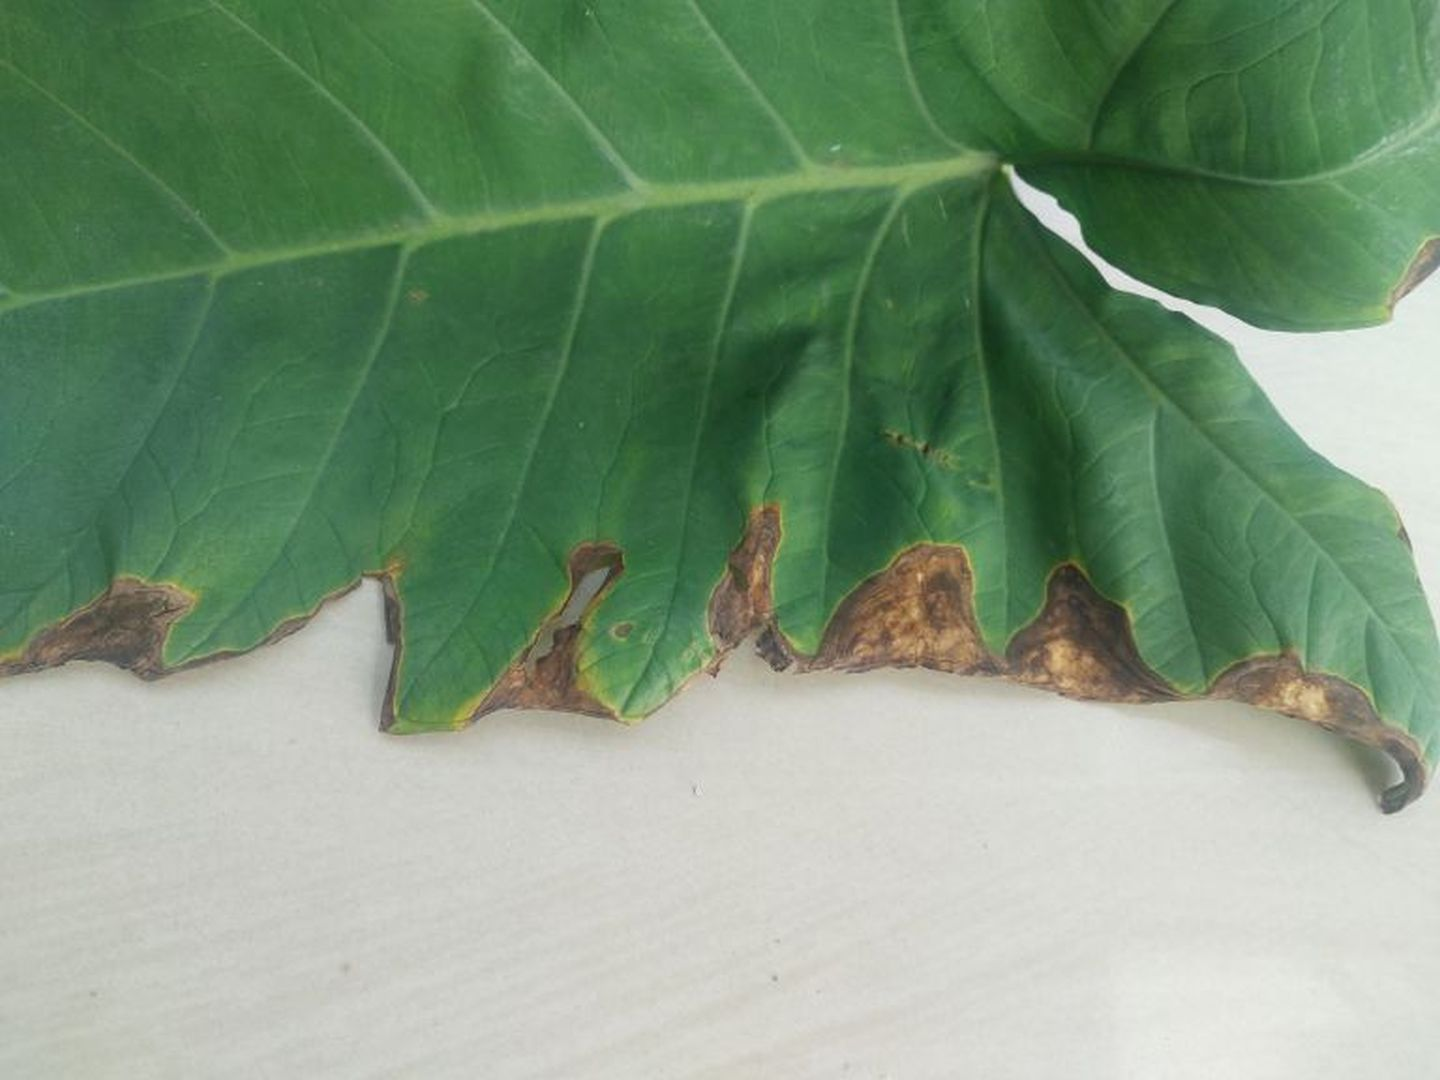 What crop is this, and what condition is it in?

taro, leaf blight
